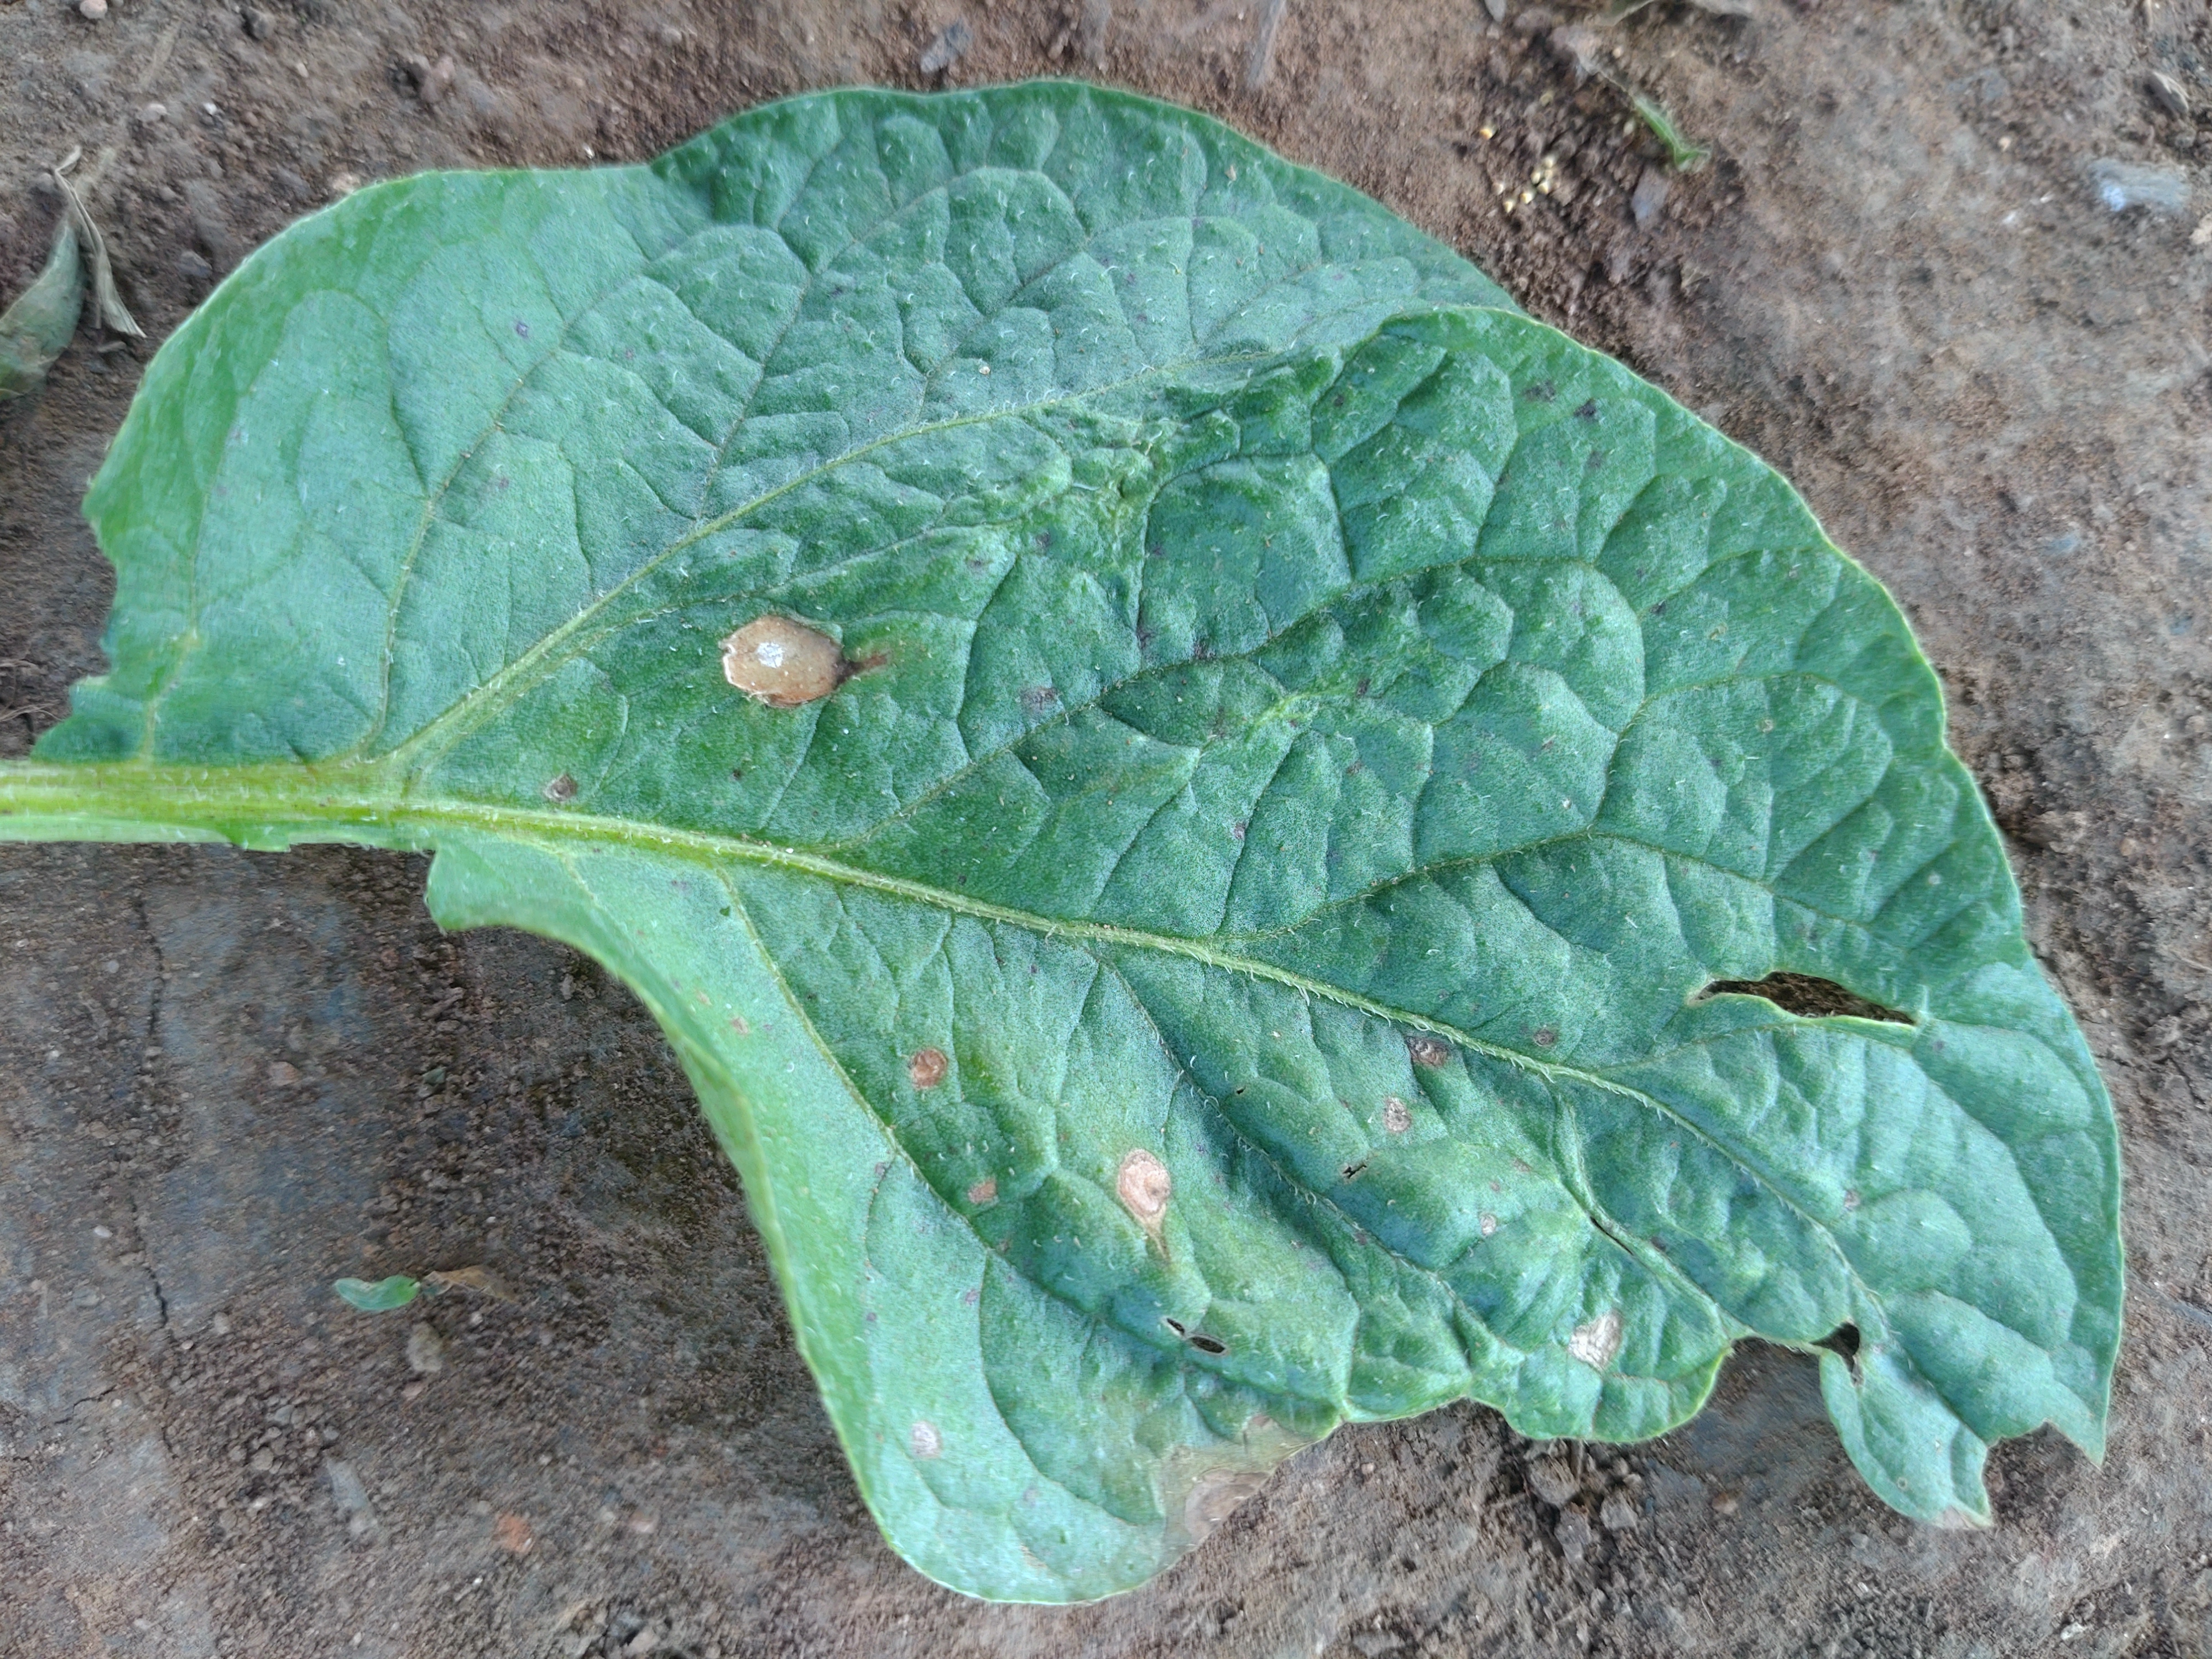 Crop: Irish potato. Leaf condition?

early blight
